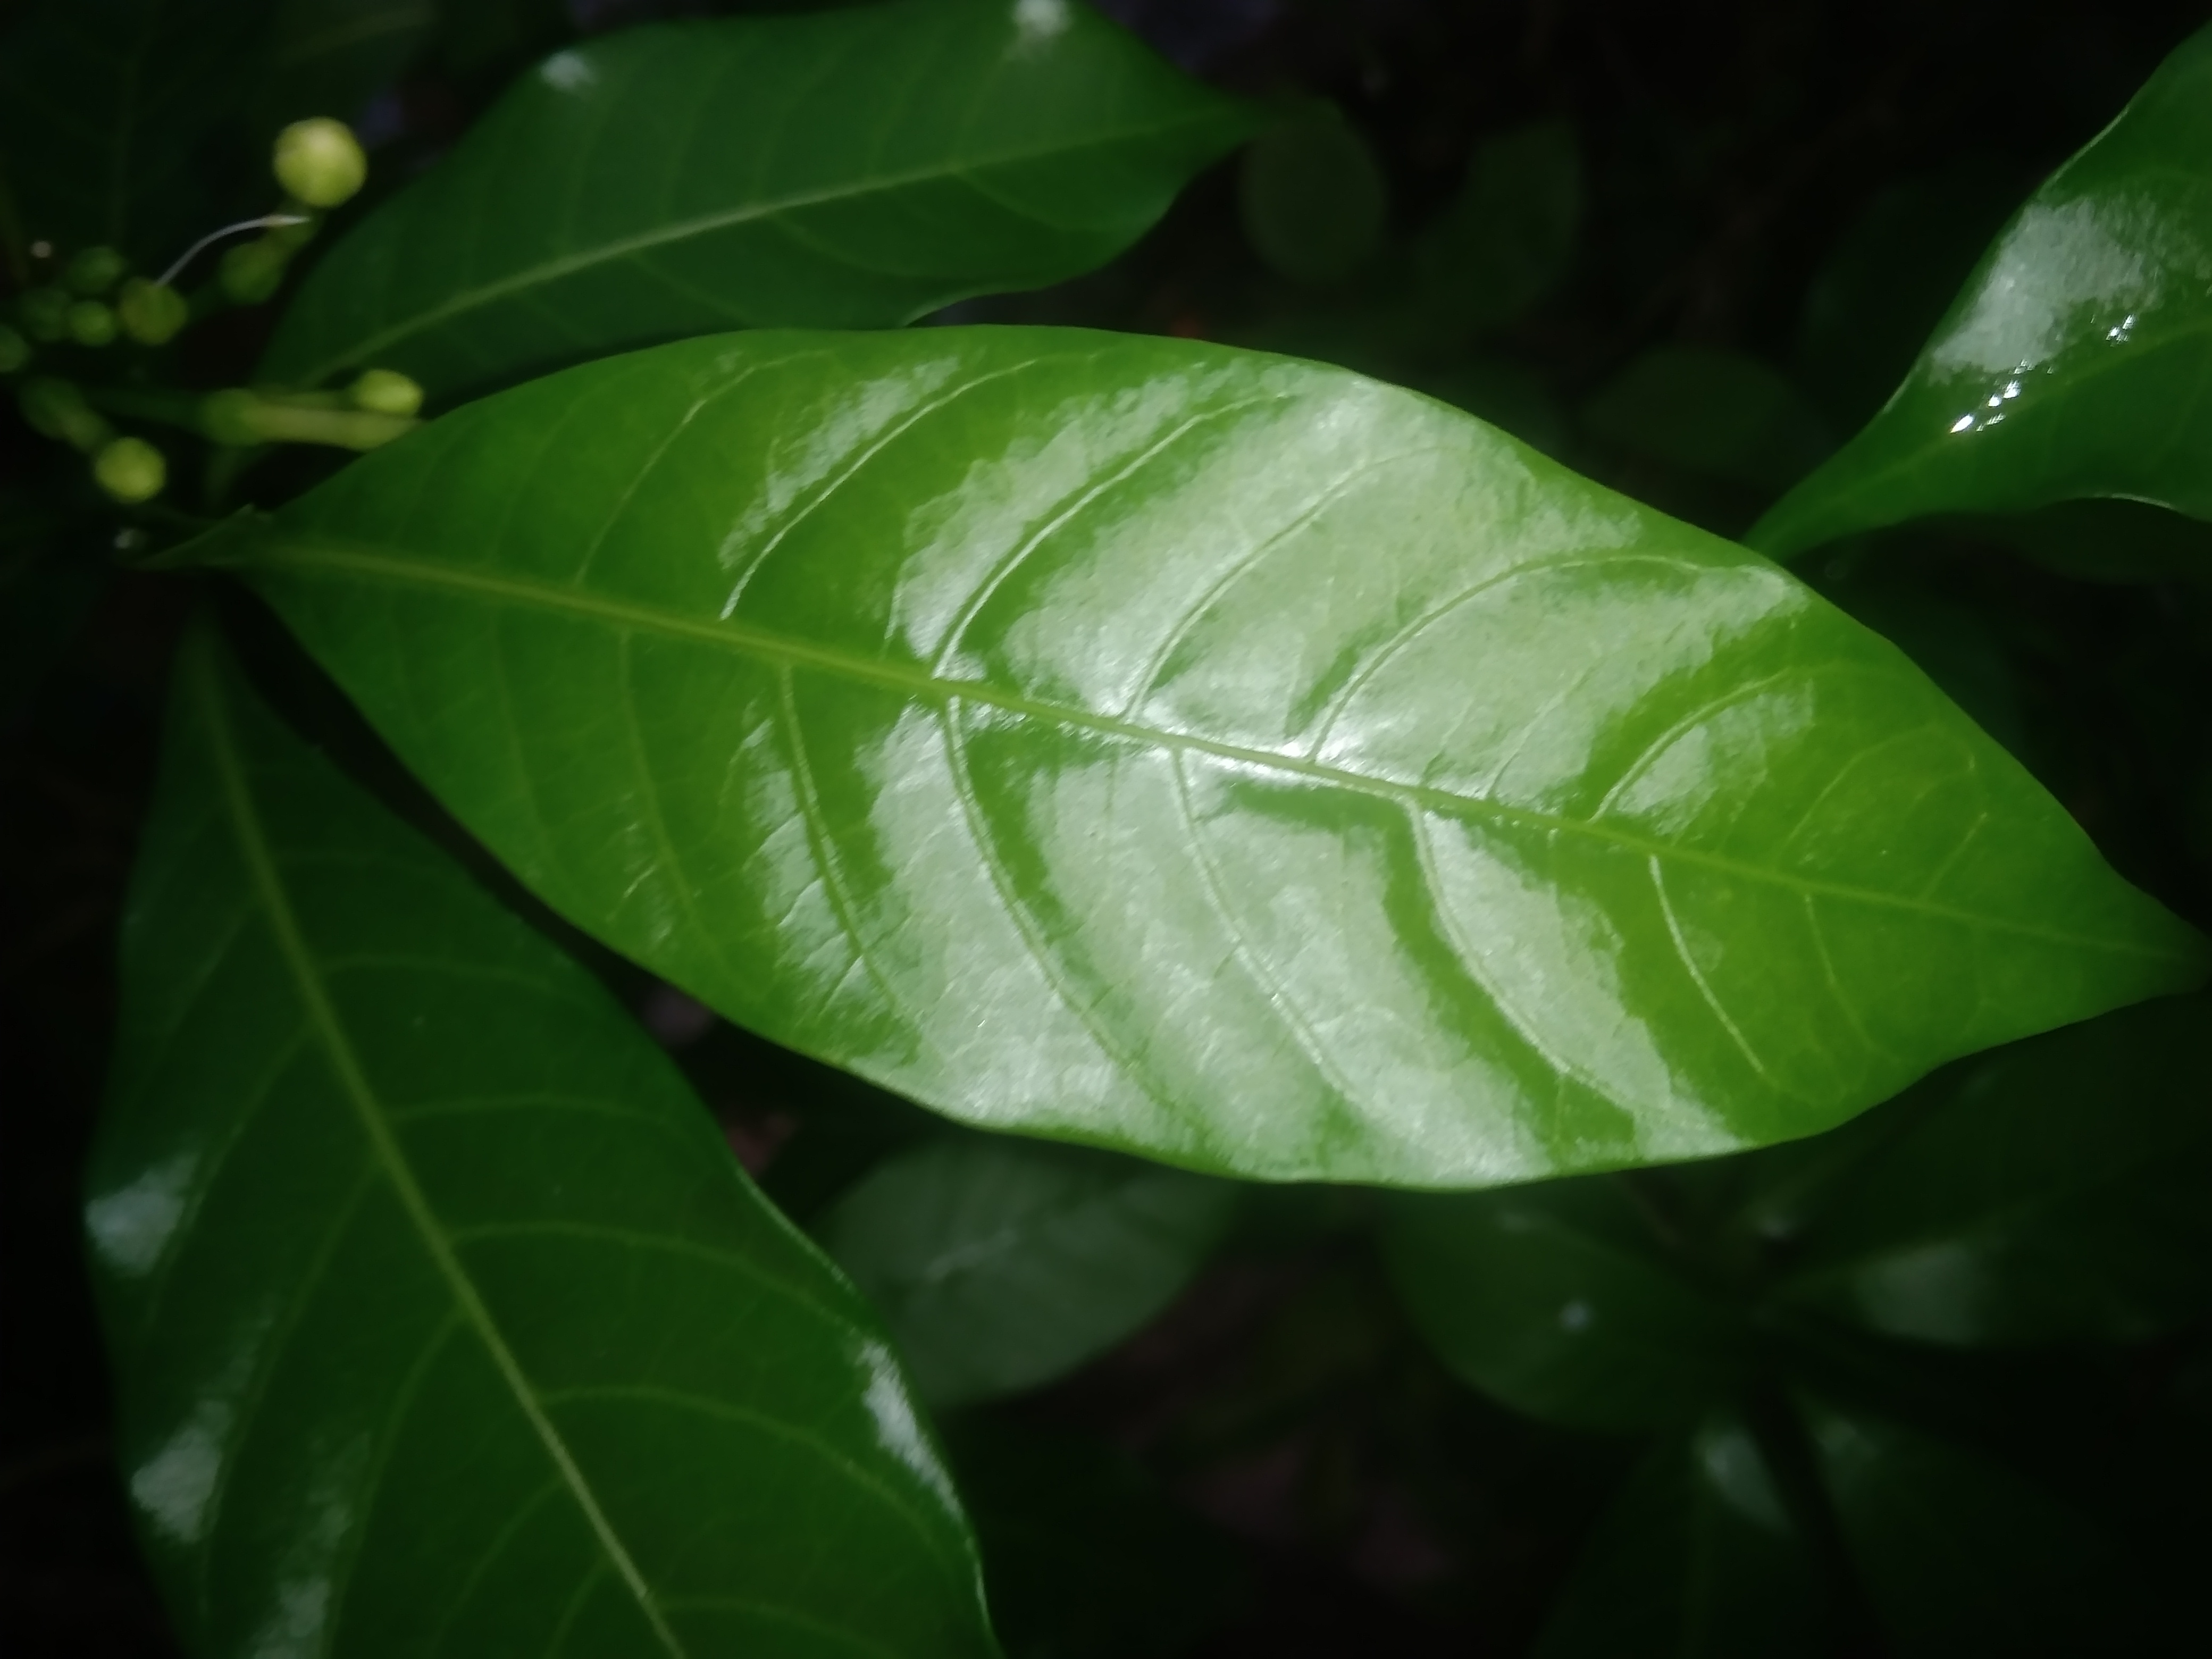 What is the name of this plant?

togor
